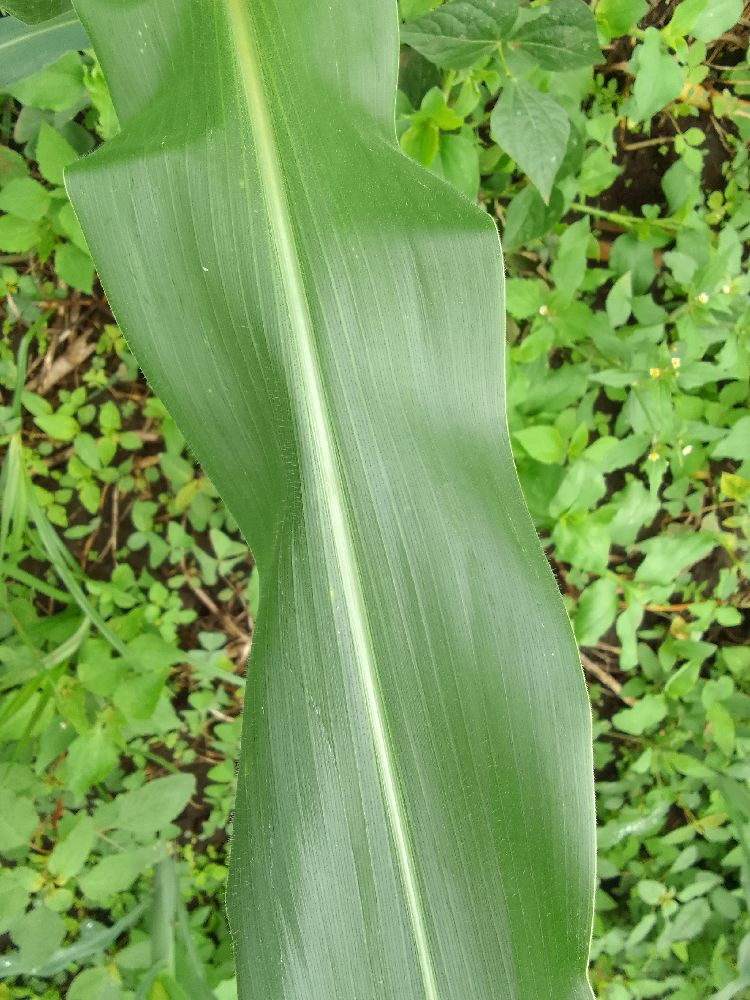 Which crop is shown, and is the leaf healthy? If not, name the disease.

maize, healthy
